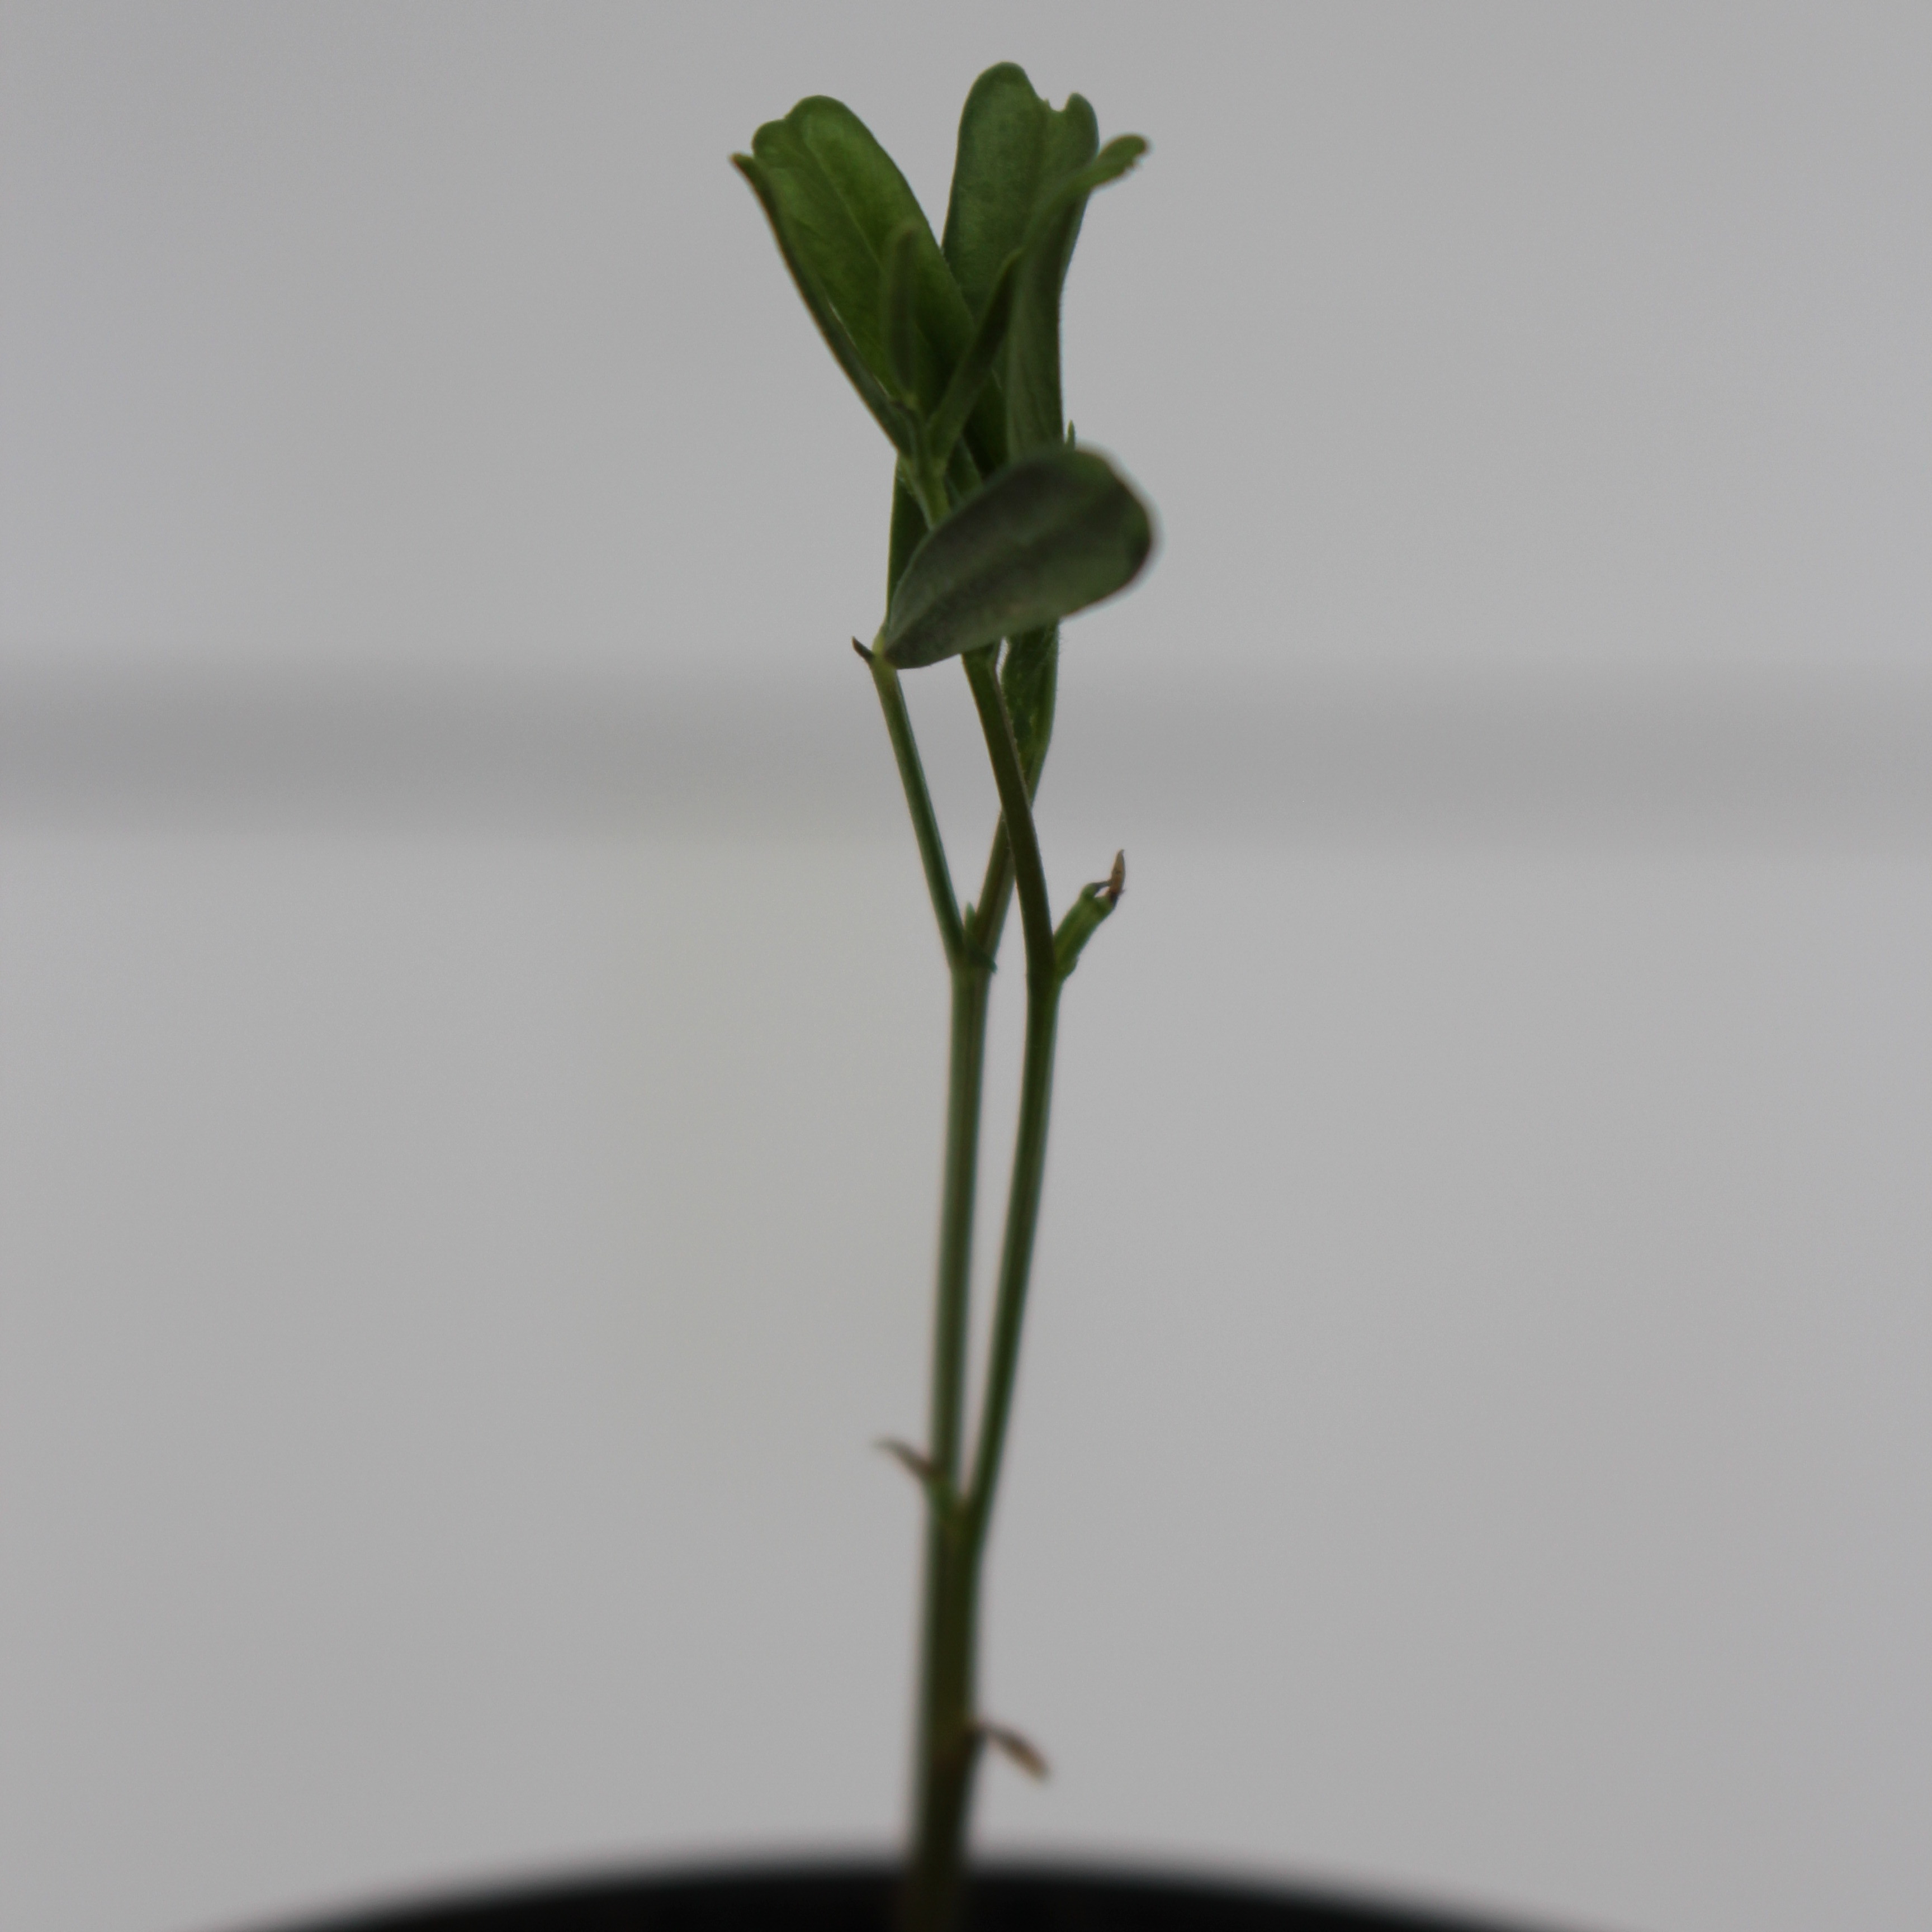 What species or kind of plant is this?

Vicia sativa
